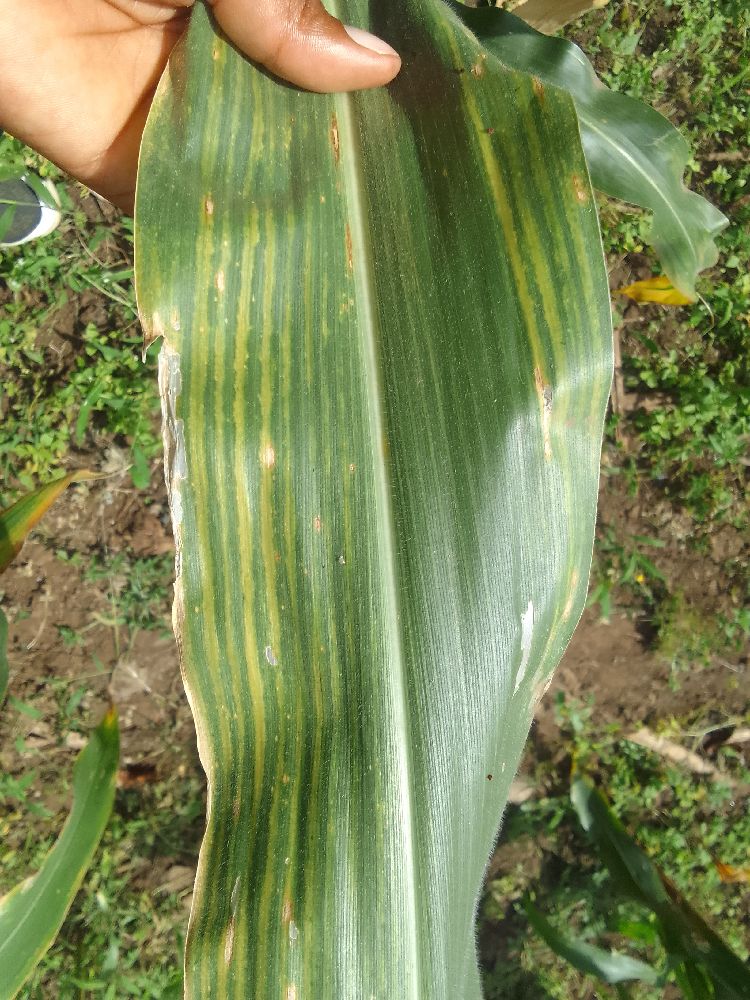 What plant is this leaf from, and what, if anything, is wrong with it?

maize, maize lethal necrosis
